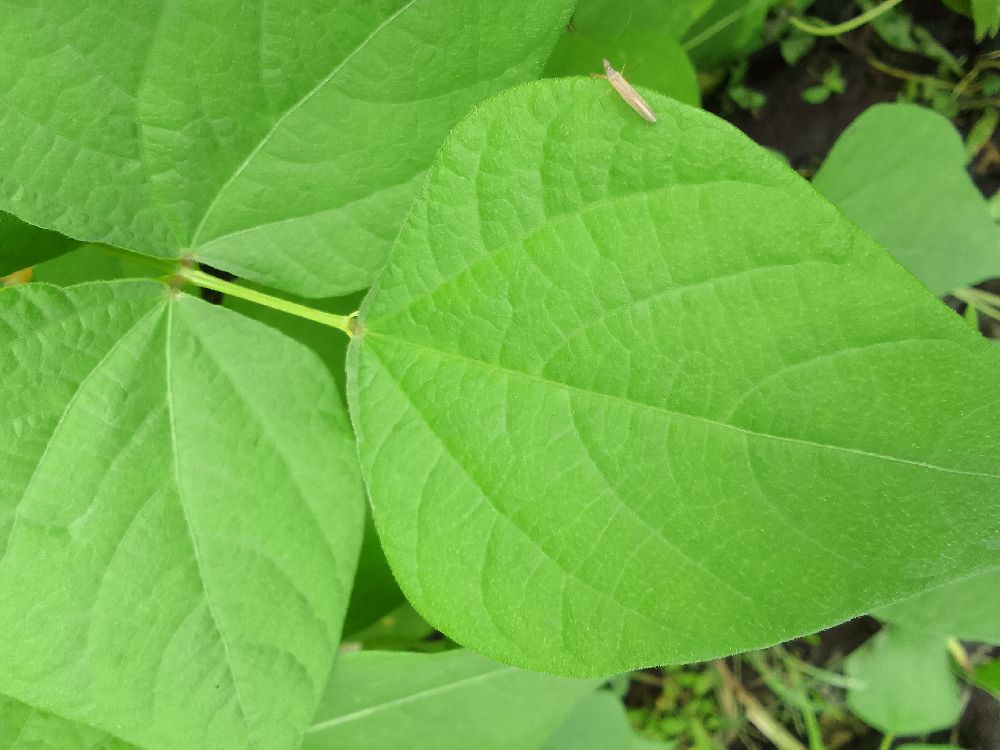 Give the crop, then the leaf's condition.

common bean, healthy
